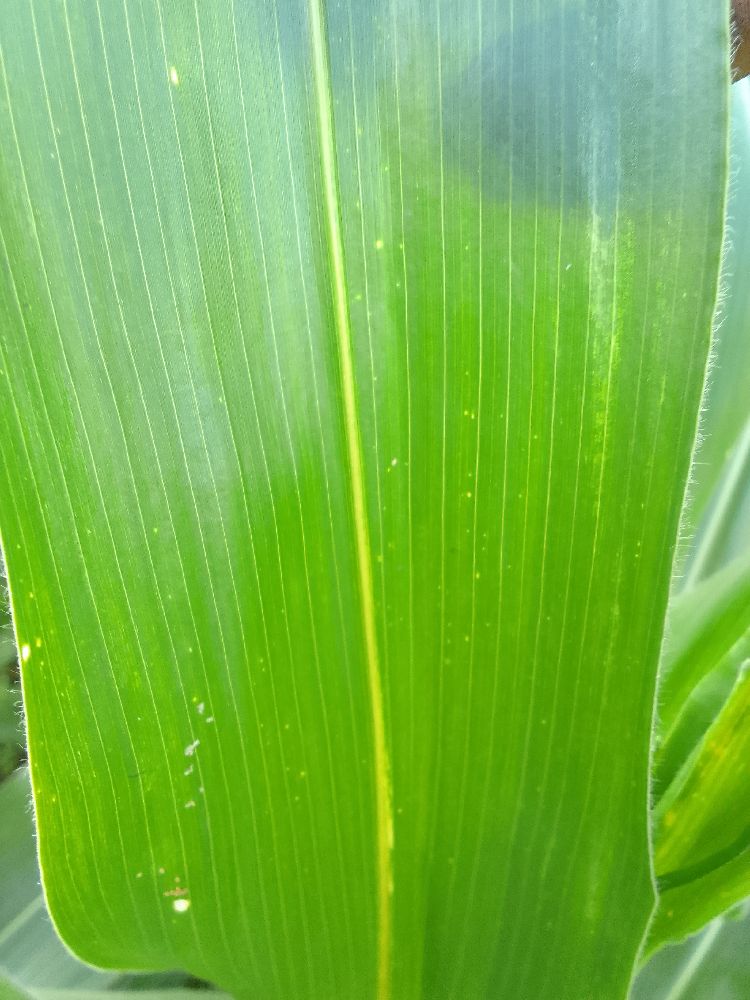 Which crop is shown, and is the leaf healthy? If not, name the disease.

maize, healthy
